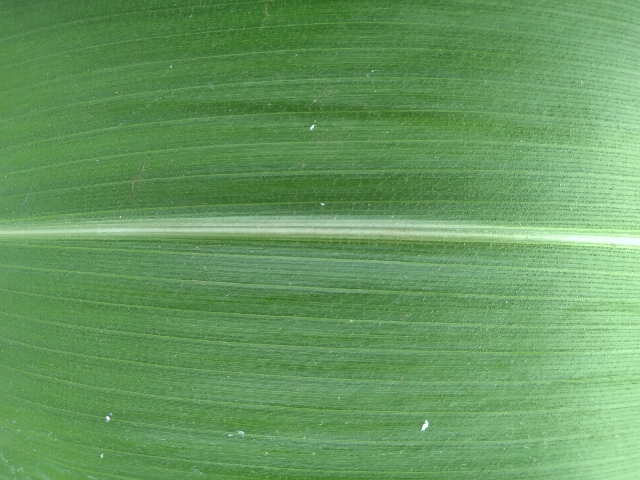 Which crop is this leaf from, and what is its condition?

maize, healthy
